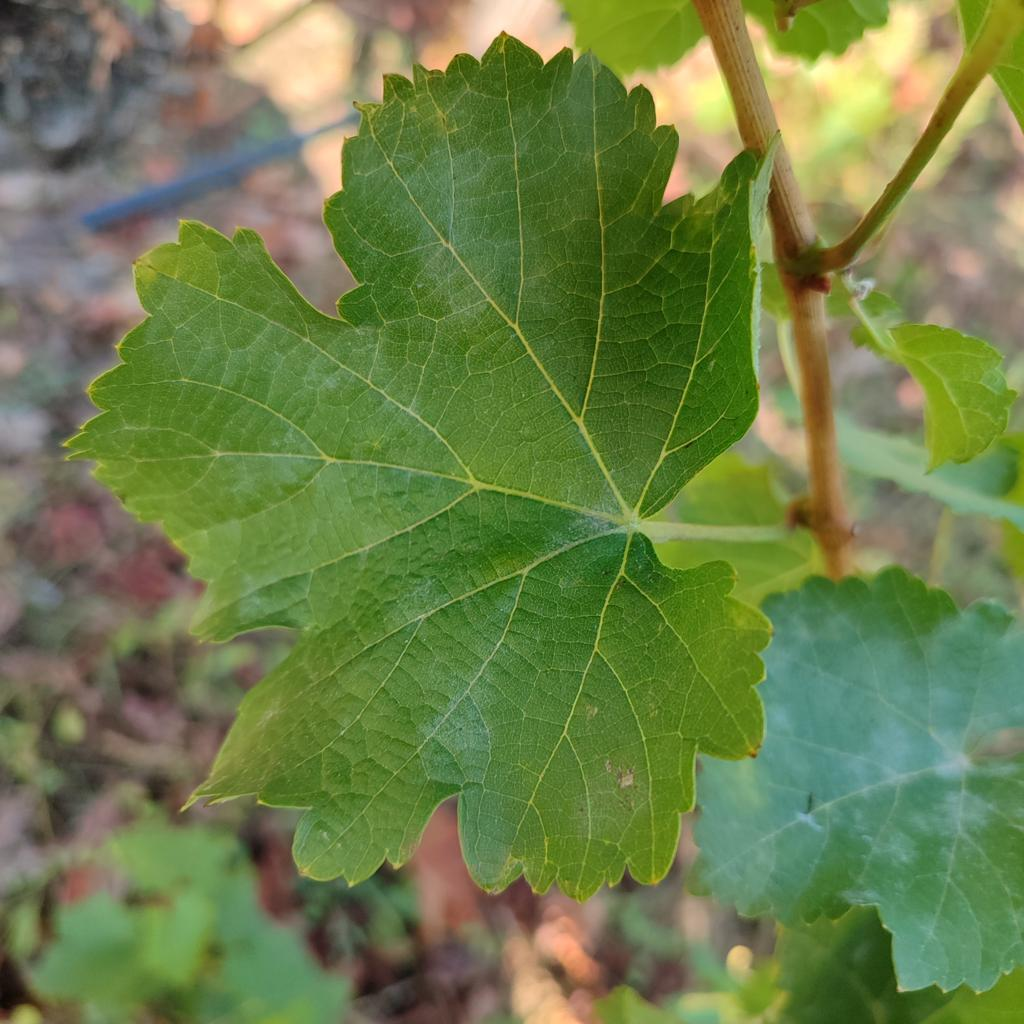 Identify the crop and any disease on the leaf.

grapevine, powdery mildew
